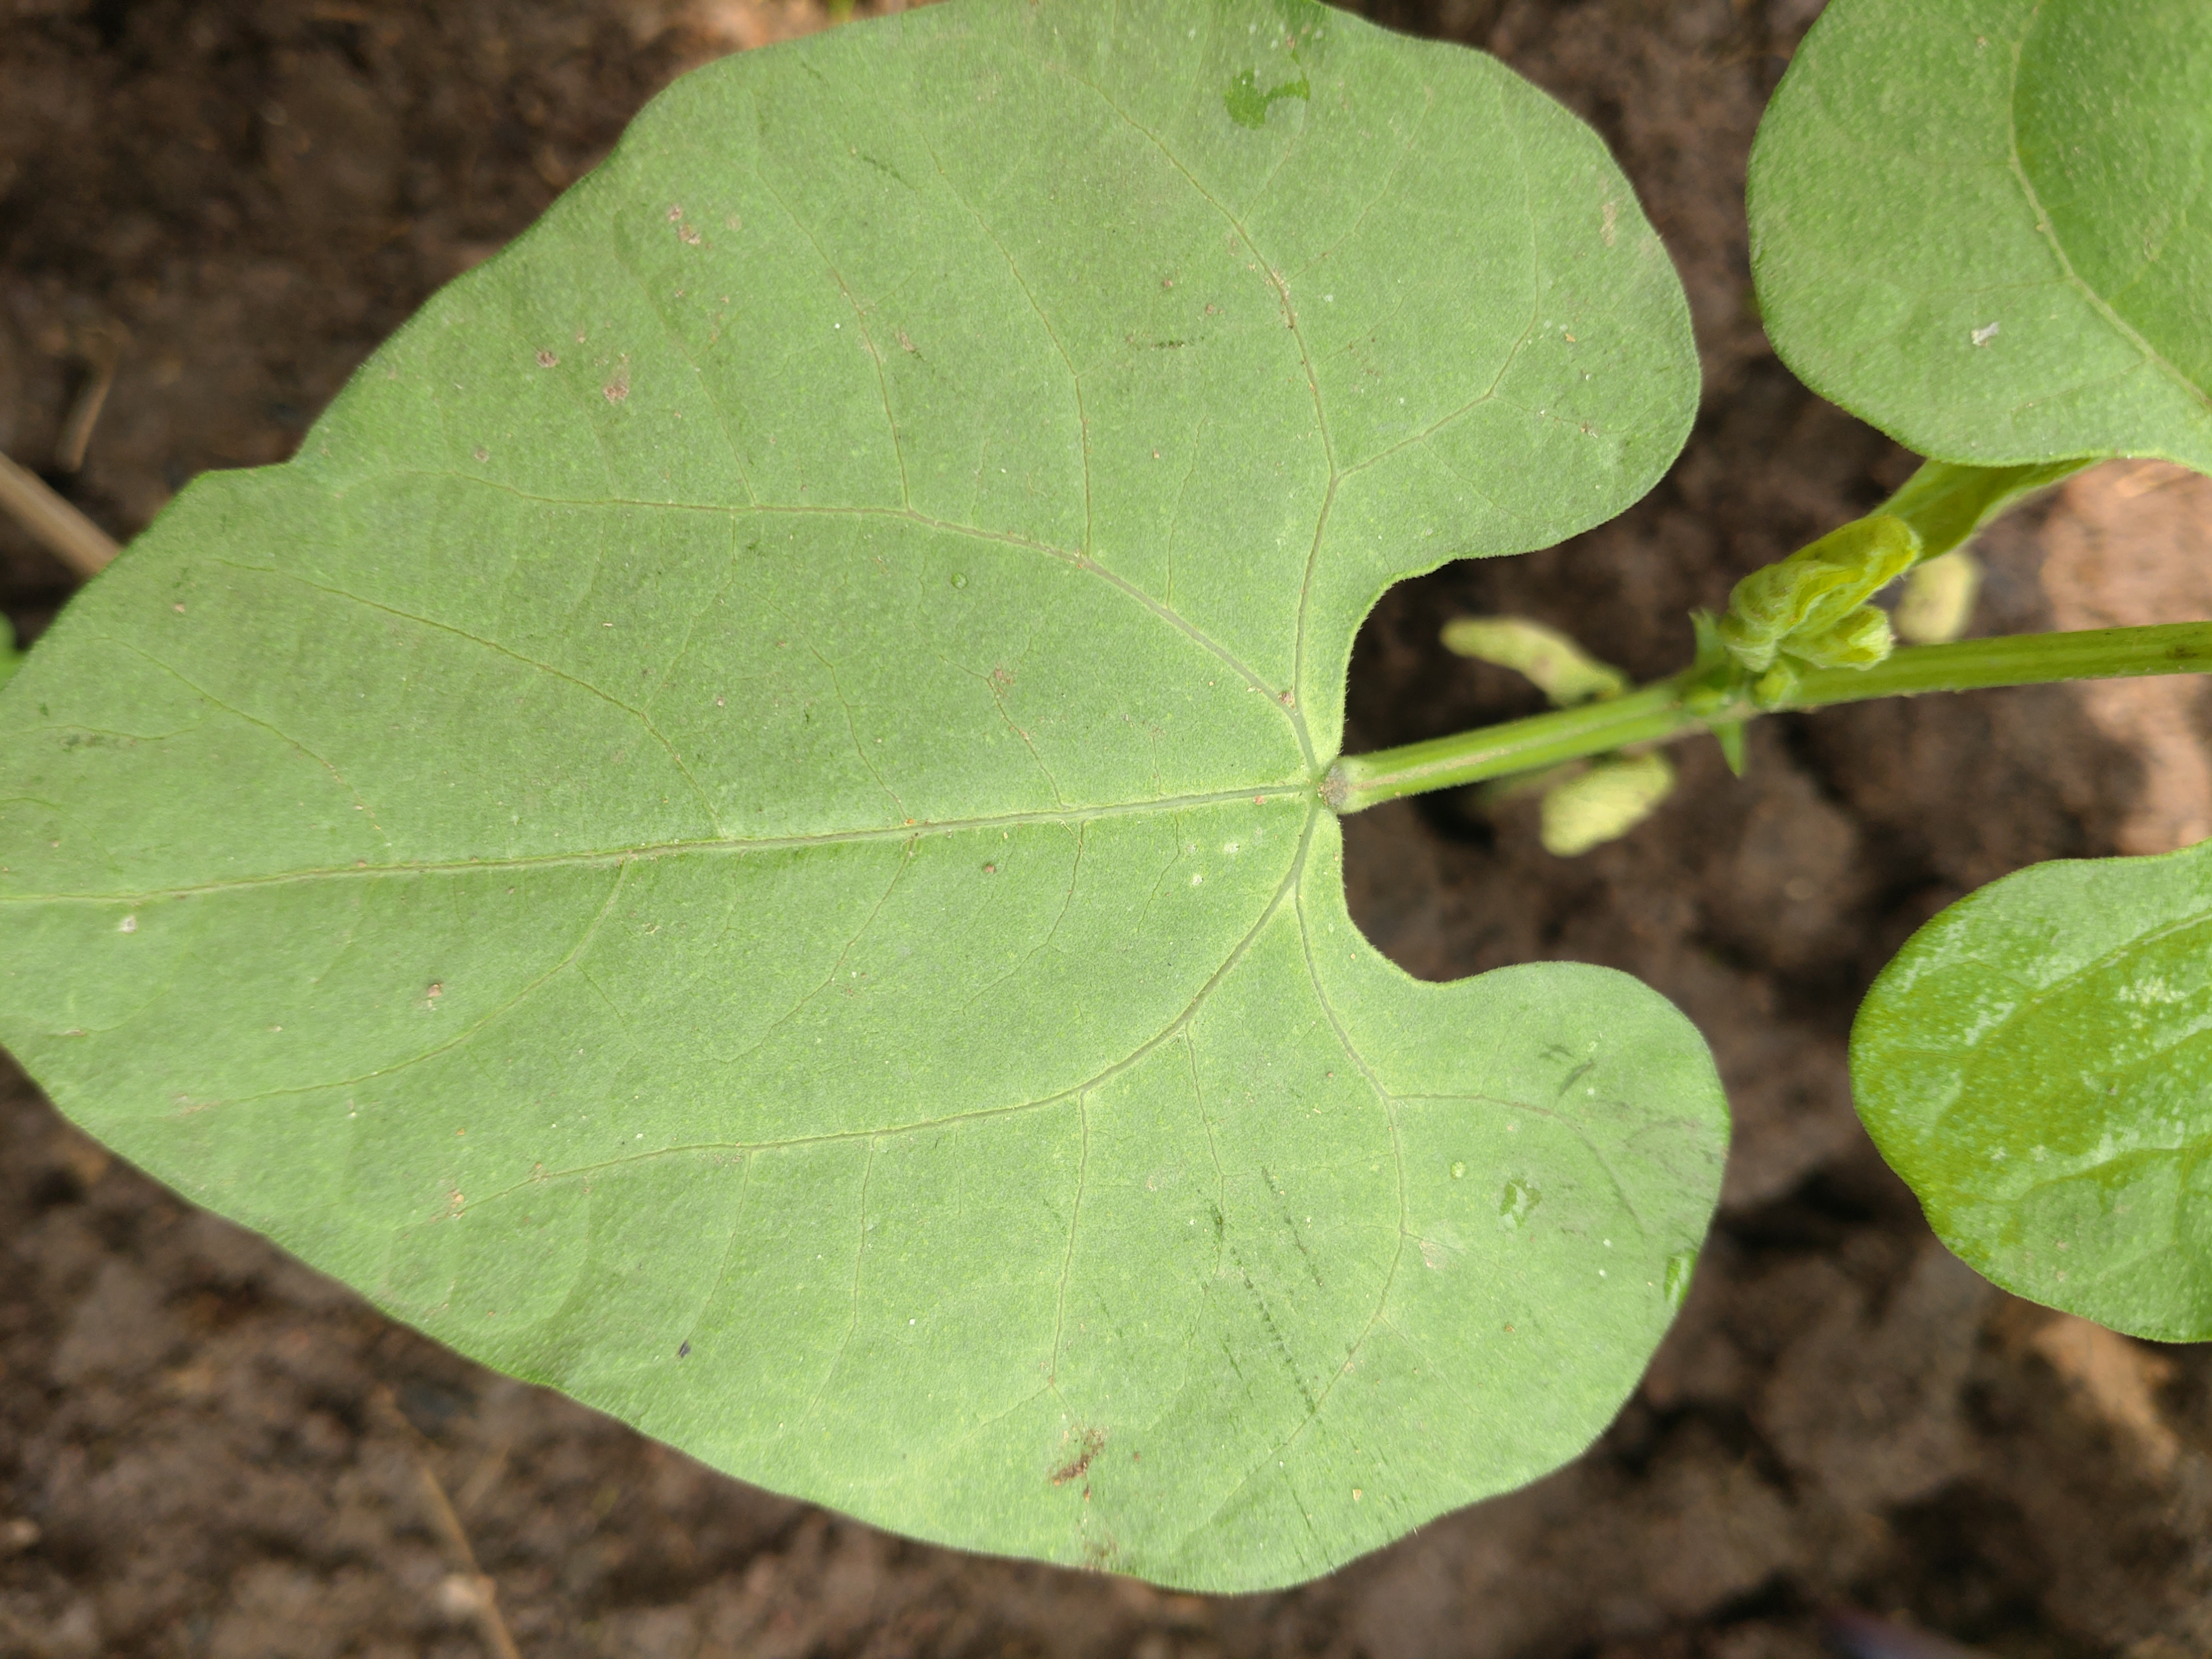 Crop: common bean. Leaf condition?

healthy
